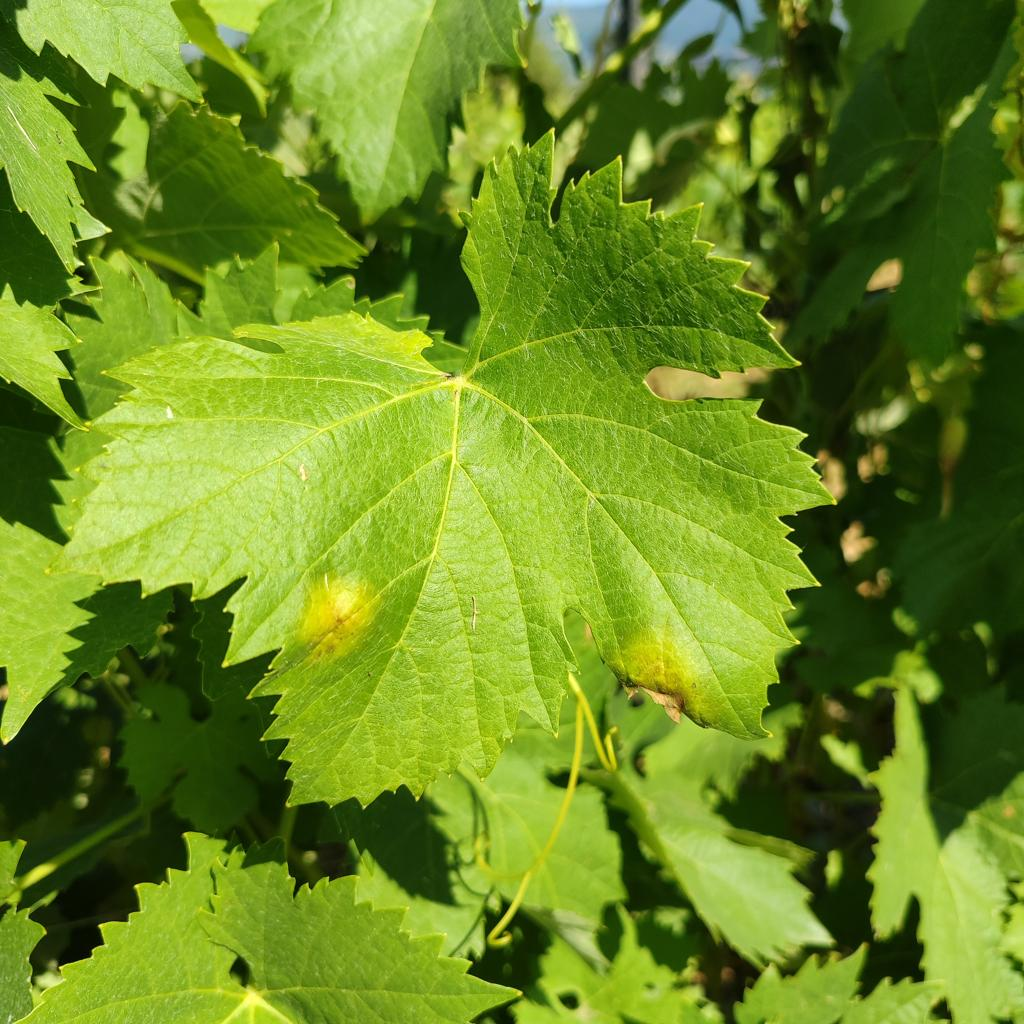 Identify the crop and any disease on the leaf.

grapevine, downy mildew
